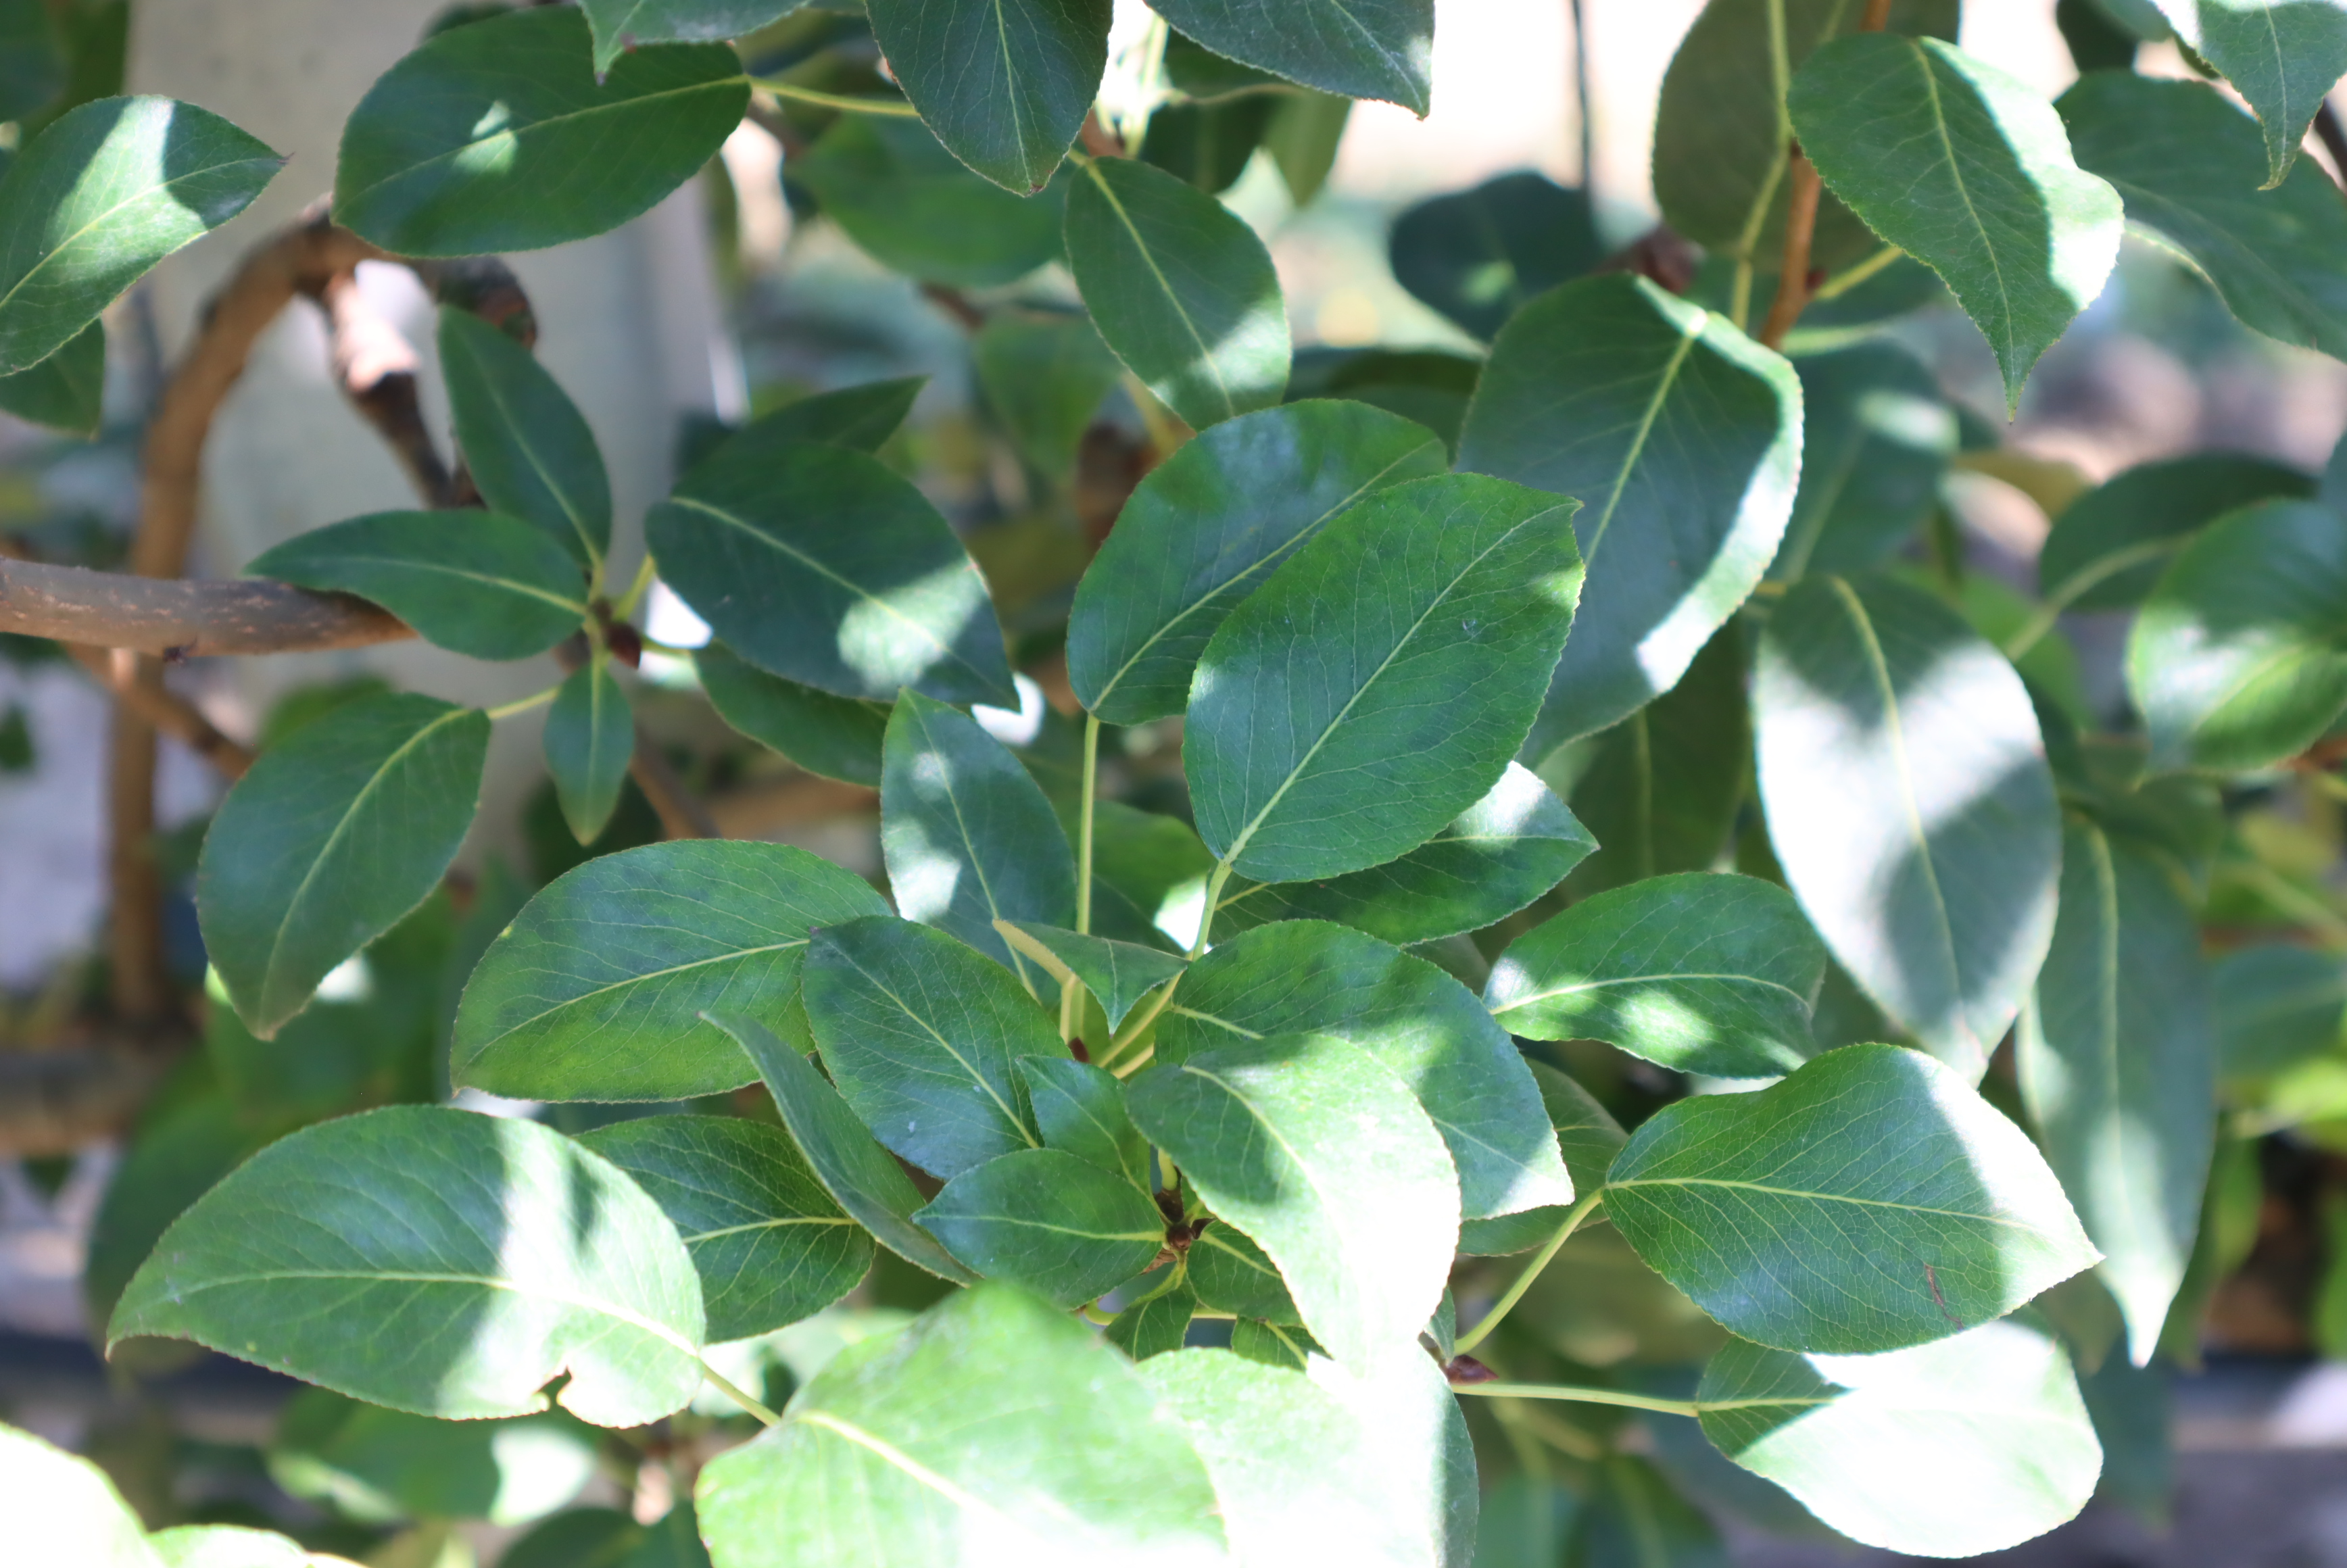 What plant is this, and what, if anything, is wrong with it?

pear, iron deficiency
